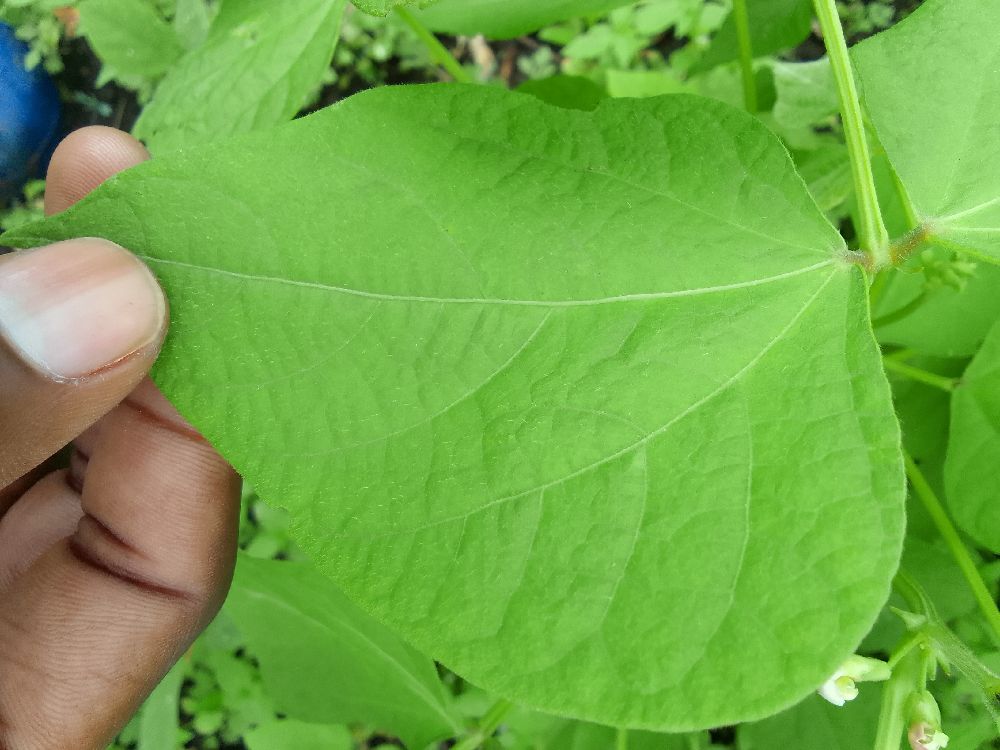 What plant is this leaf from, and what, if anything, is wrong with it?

common bean, healthy
